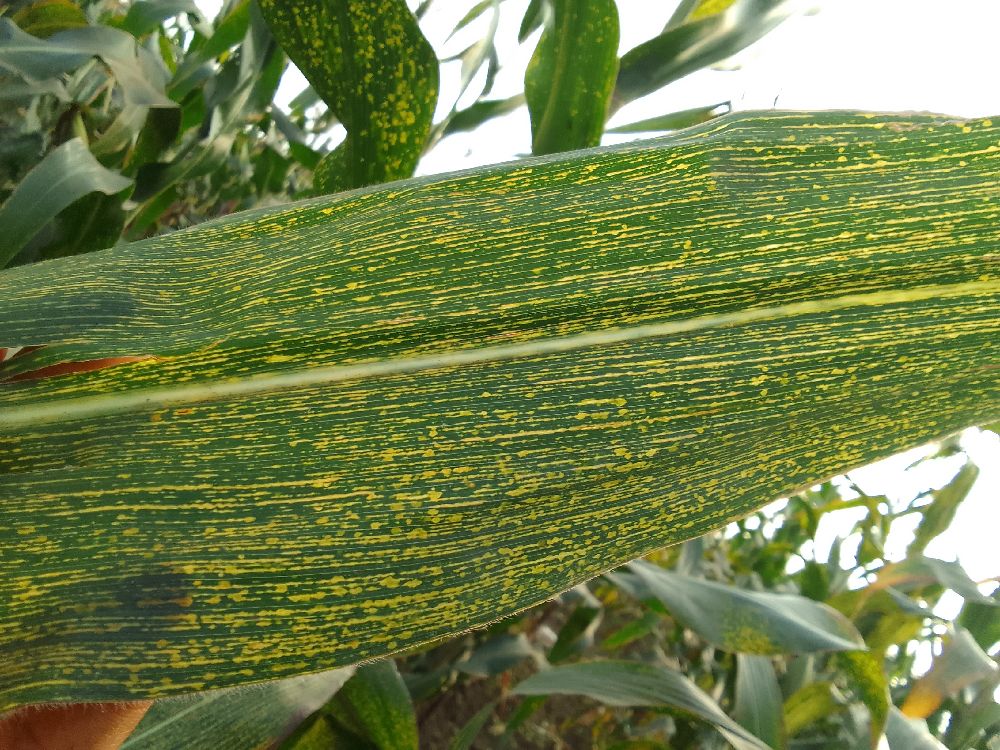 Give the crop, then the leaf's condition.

maize, maize streak virus
